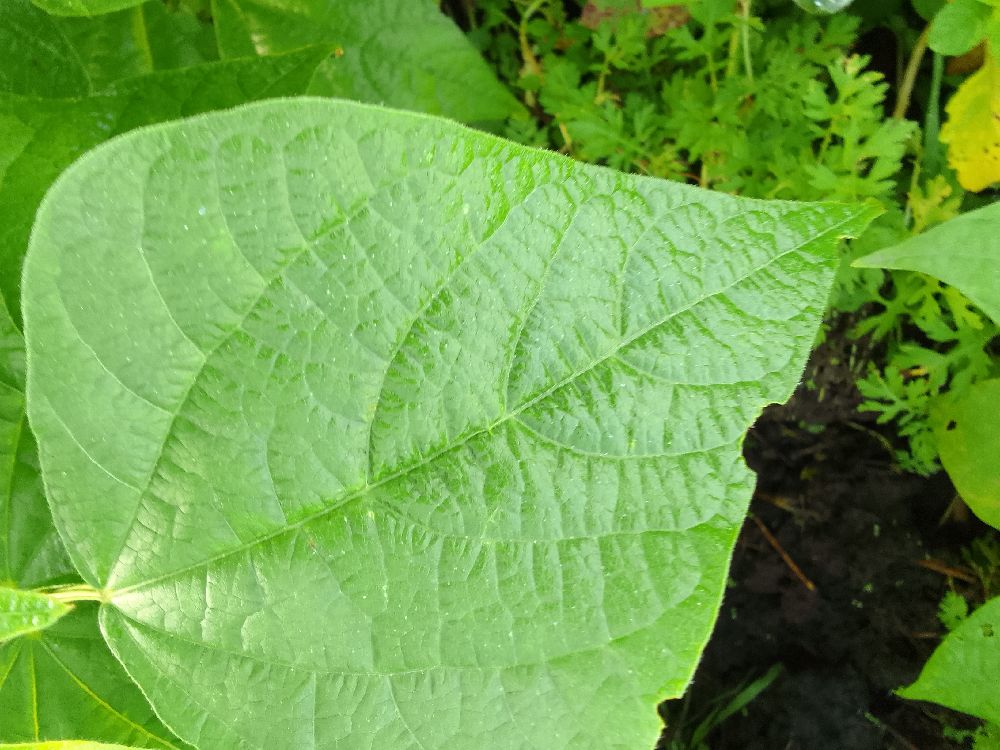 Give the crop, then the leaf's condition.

common bean, healthy
